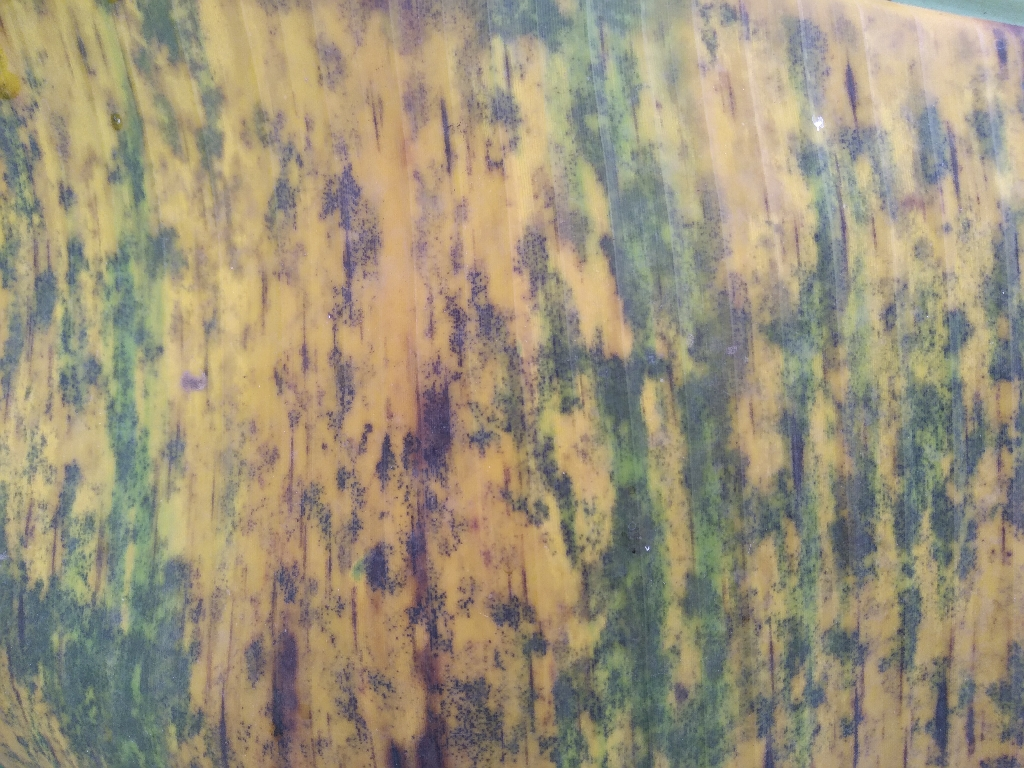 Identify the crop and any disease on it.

banana, black sigatoka
